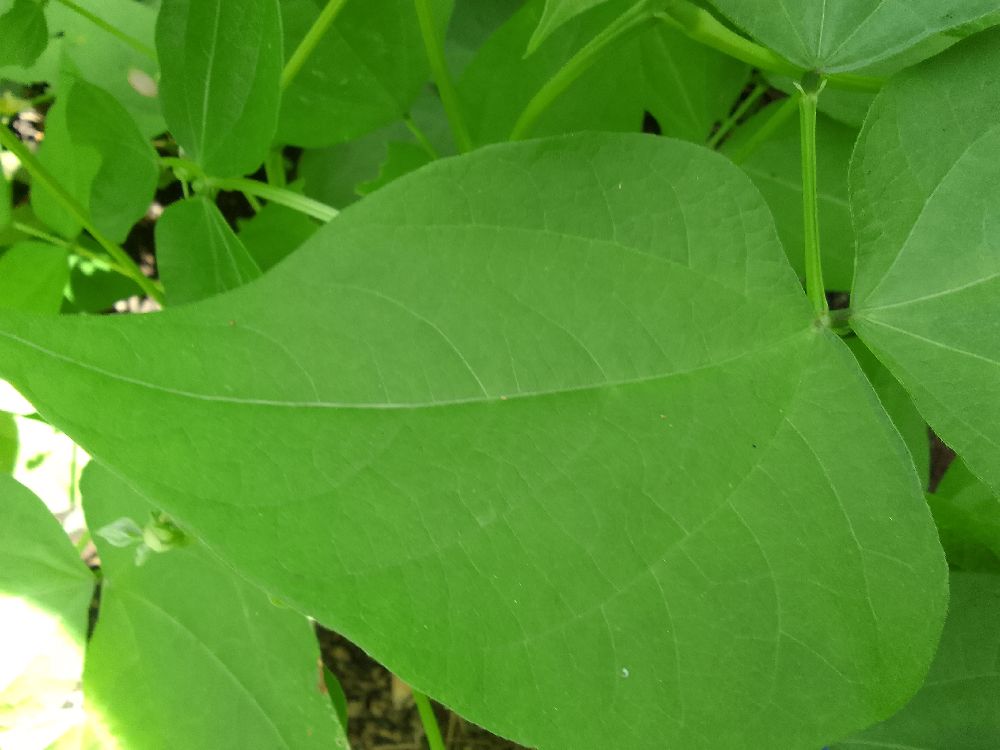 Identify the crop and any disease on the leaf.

common bean, healthy
